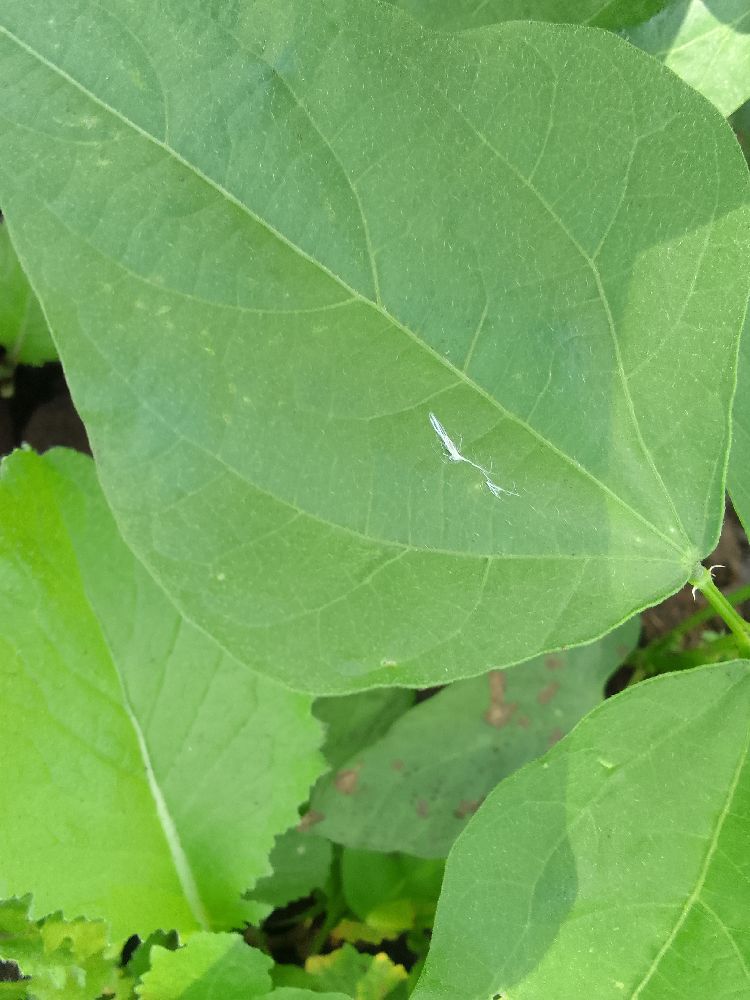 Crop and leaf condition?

common bean, healthy
